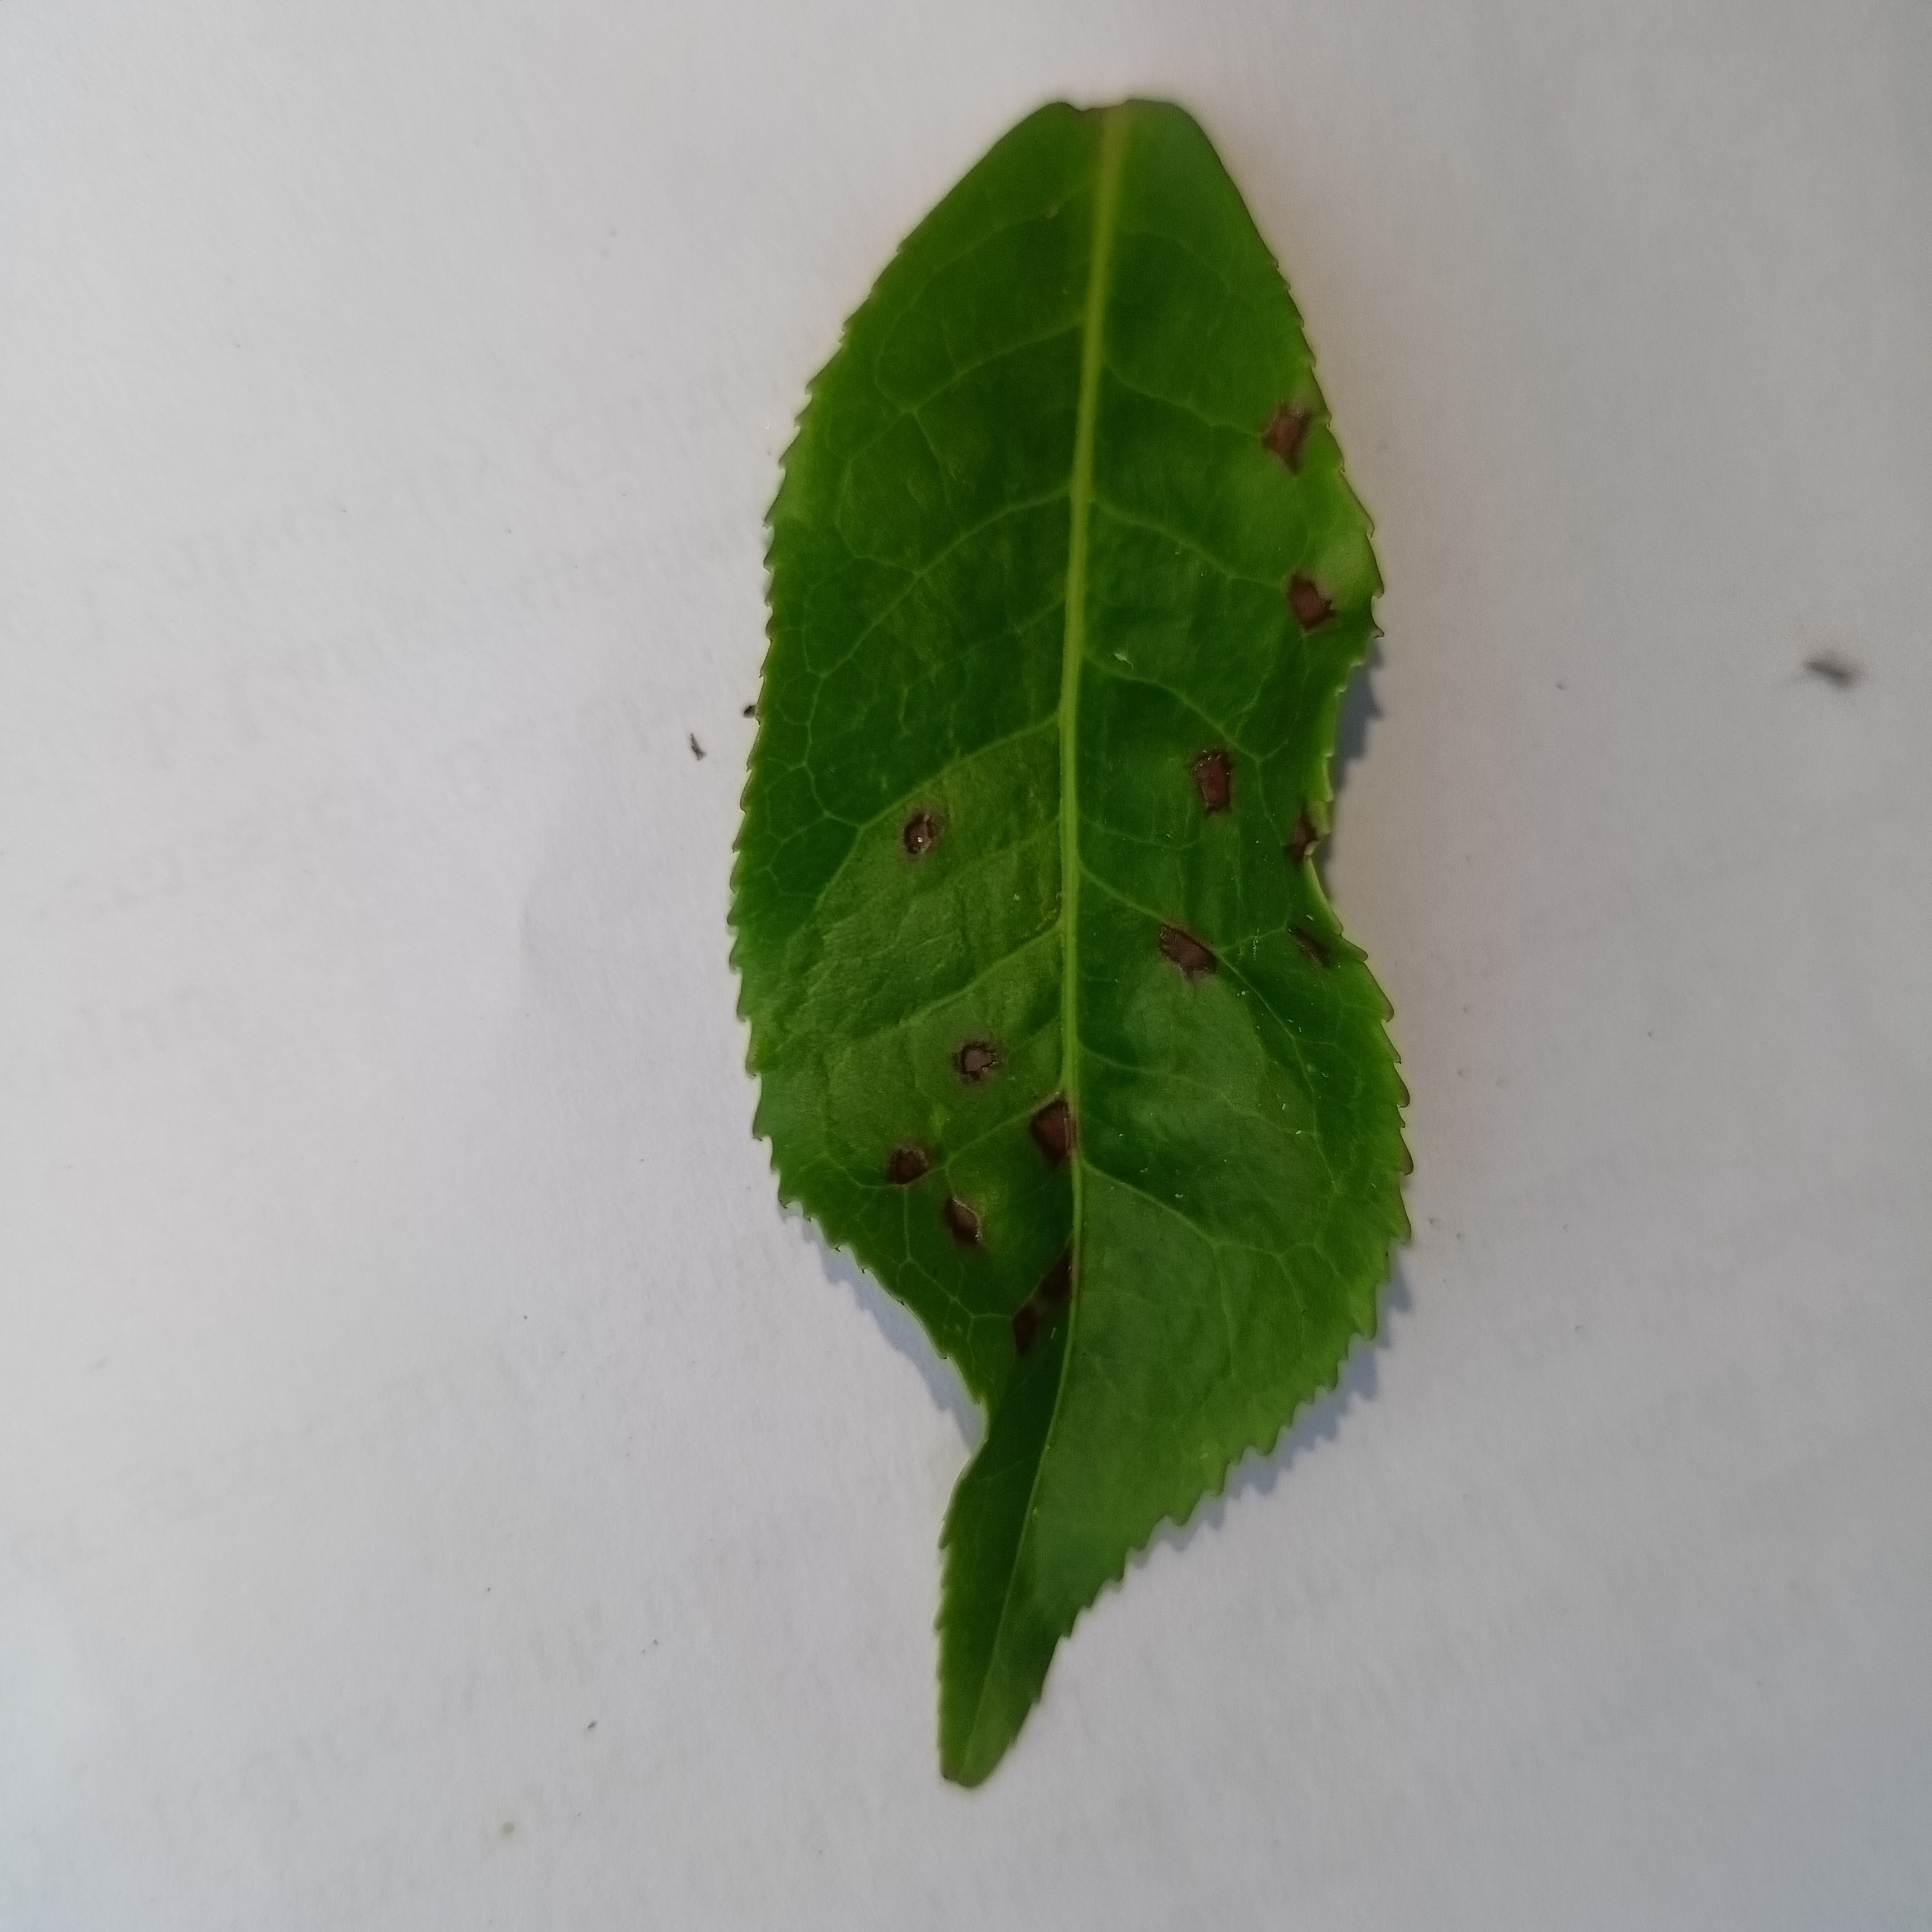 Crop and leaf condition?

tea, helopeltis
